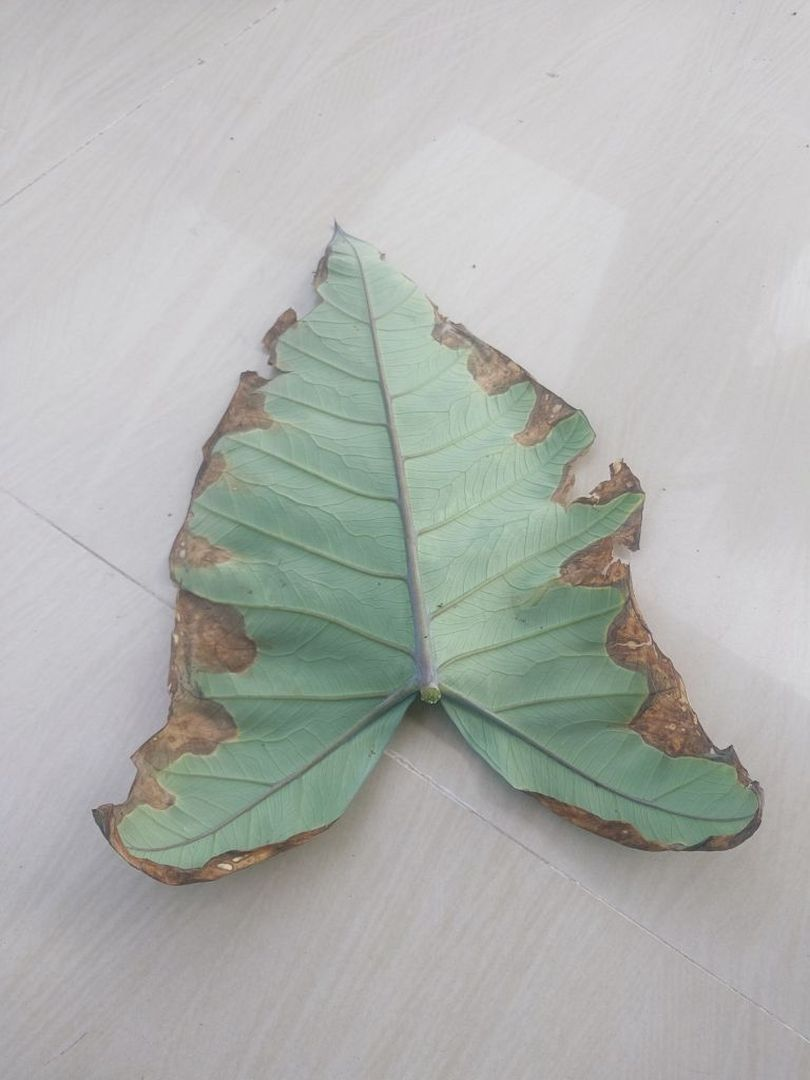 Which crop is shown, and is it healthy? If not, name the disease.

taro, leaf blight
